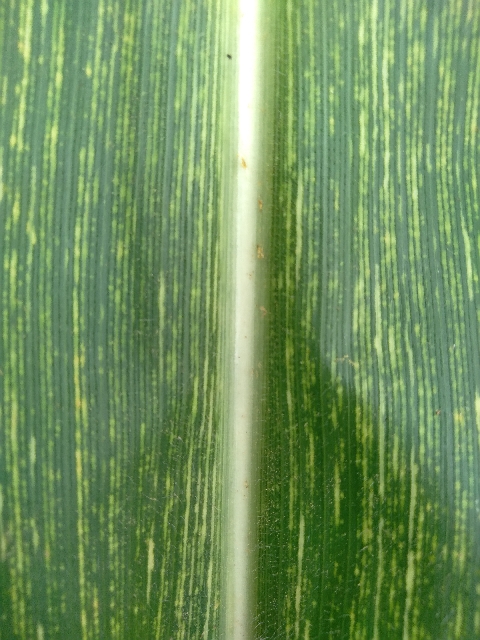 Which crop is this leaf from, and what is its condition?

maize, maize streak virus
